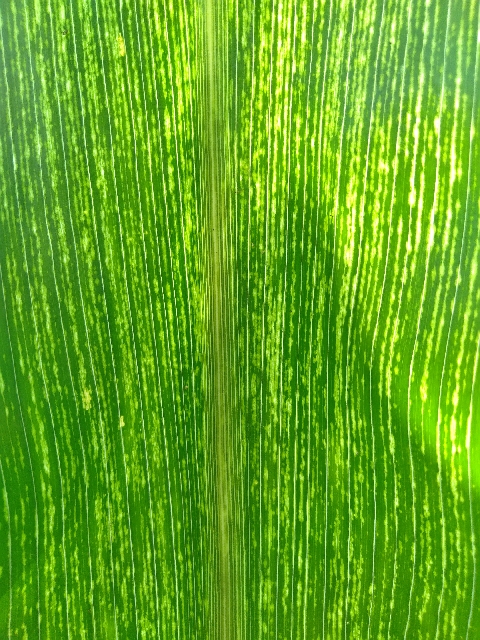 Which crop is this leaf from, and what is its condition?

maize, maize streak virus
